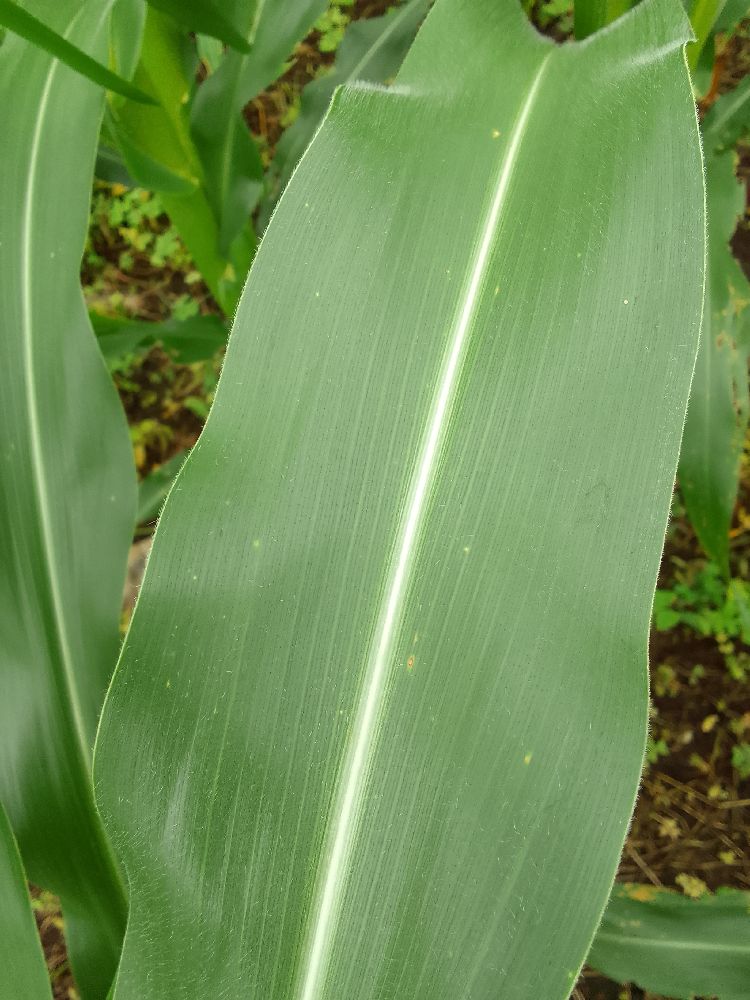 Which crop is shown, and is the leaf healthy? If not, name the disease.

maize, healthy
